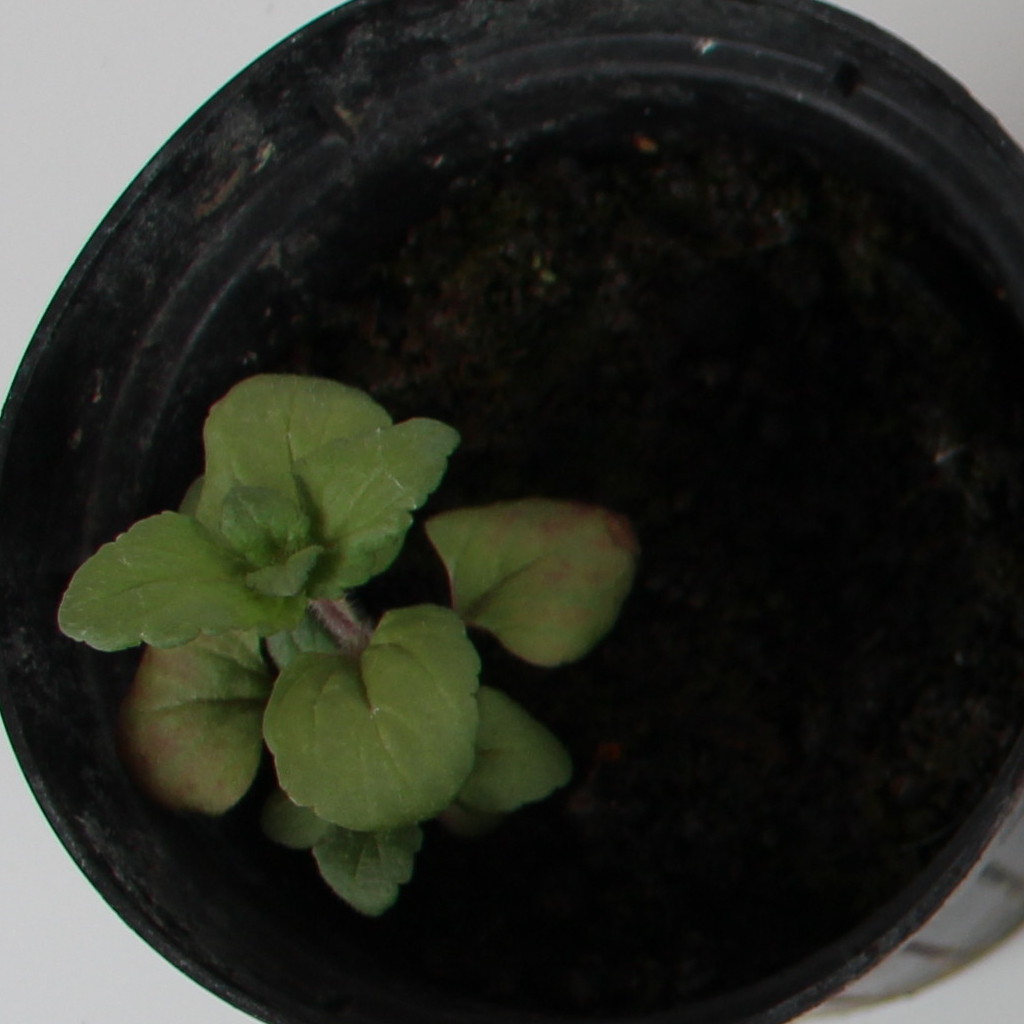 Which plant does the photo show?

Veronica persica
